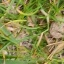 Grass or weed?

grass
